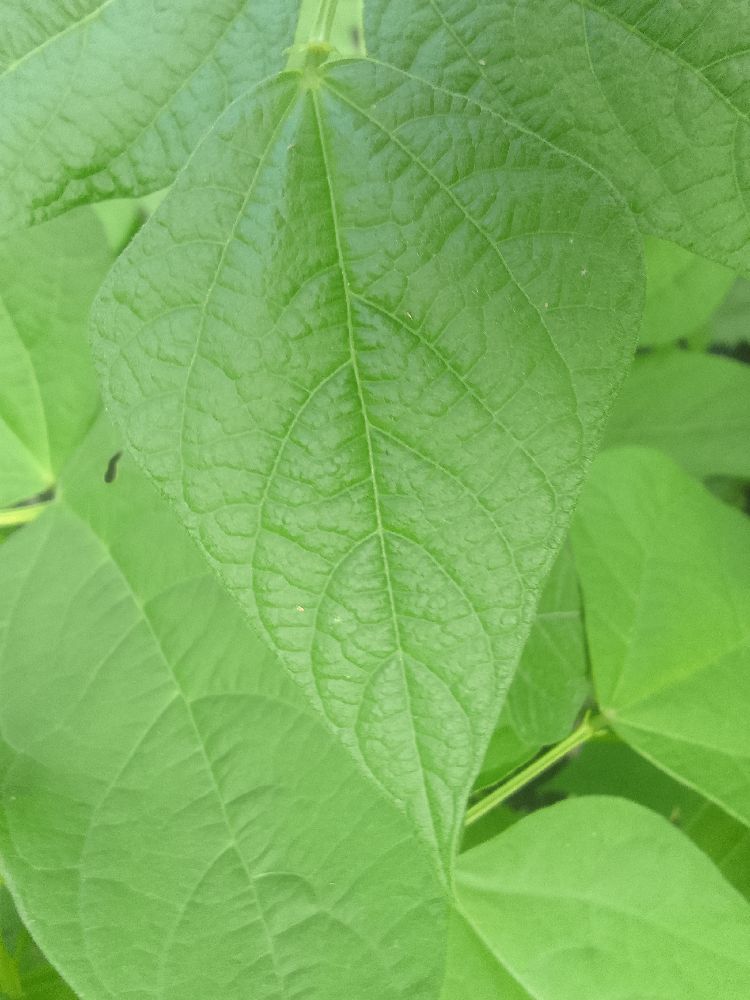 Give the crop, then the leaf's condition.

common bean, healthy
